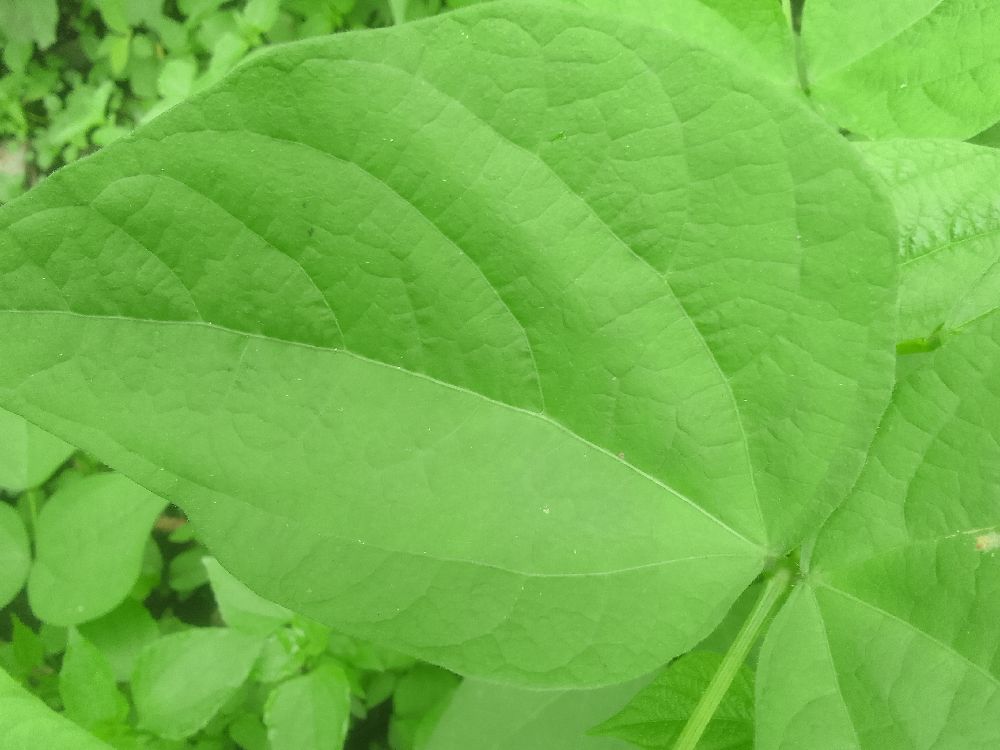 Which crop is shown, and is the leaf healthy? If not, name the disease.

common bean, healthy
